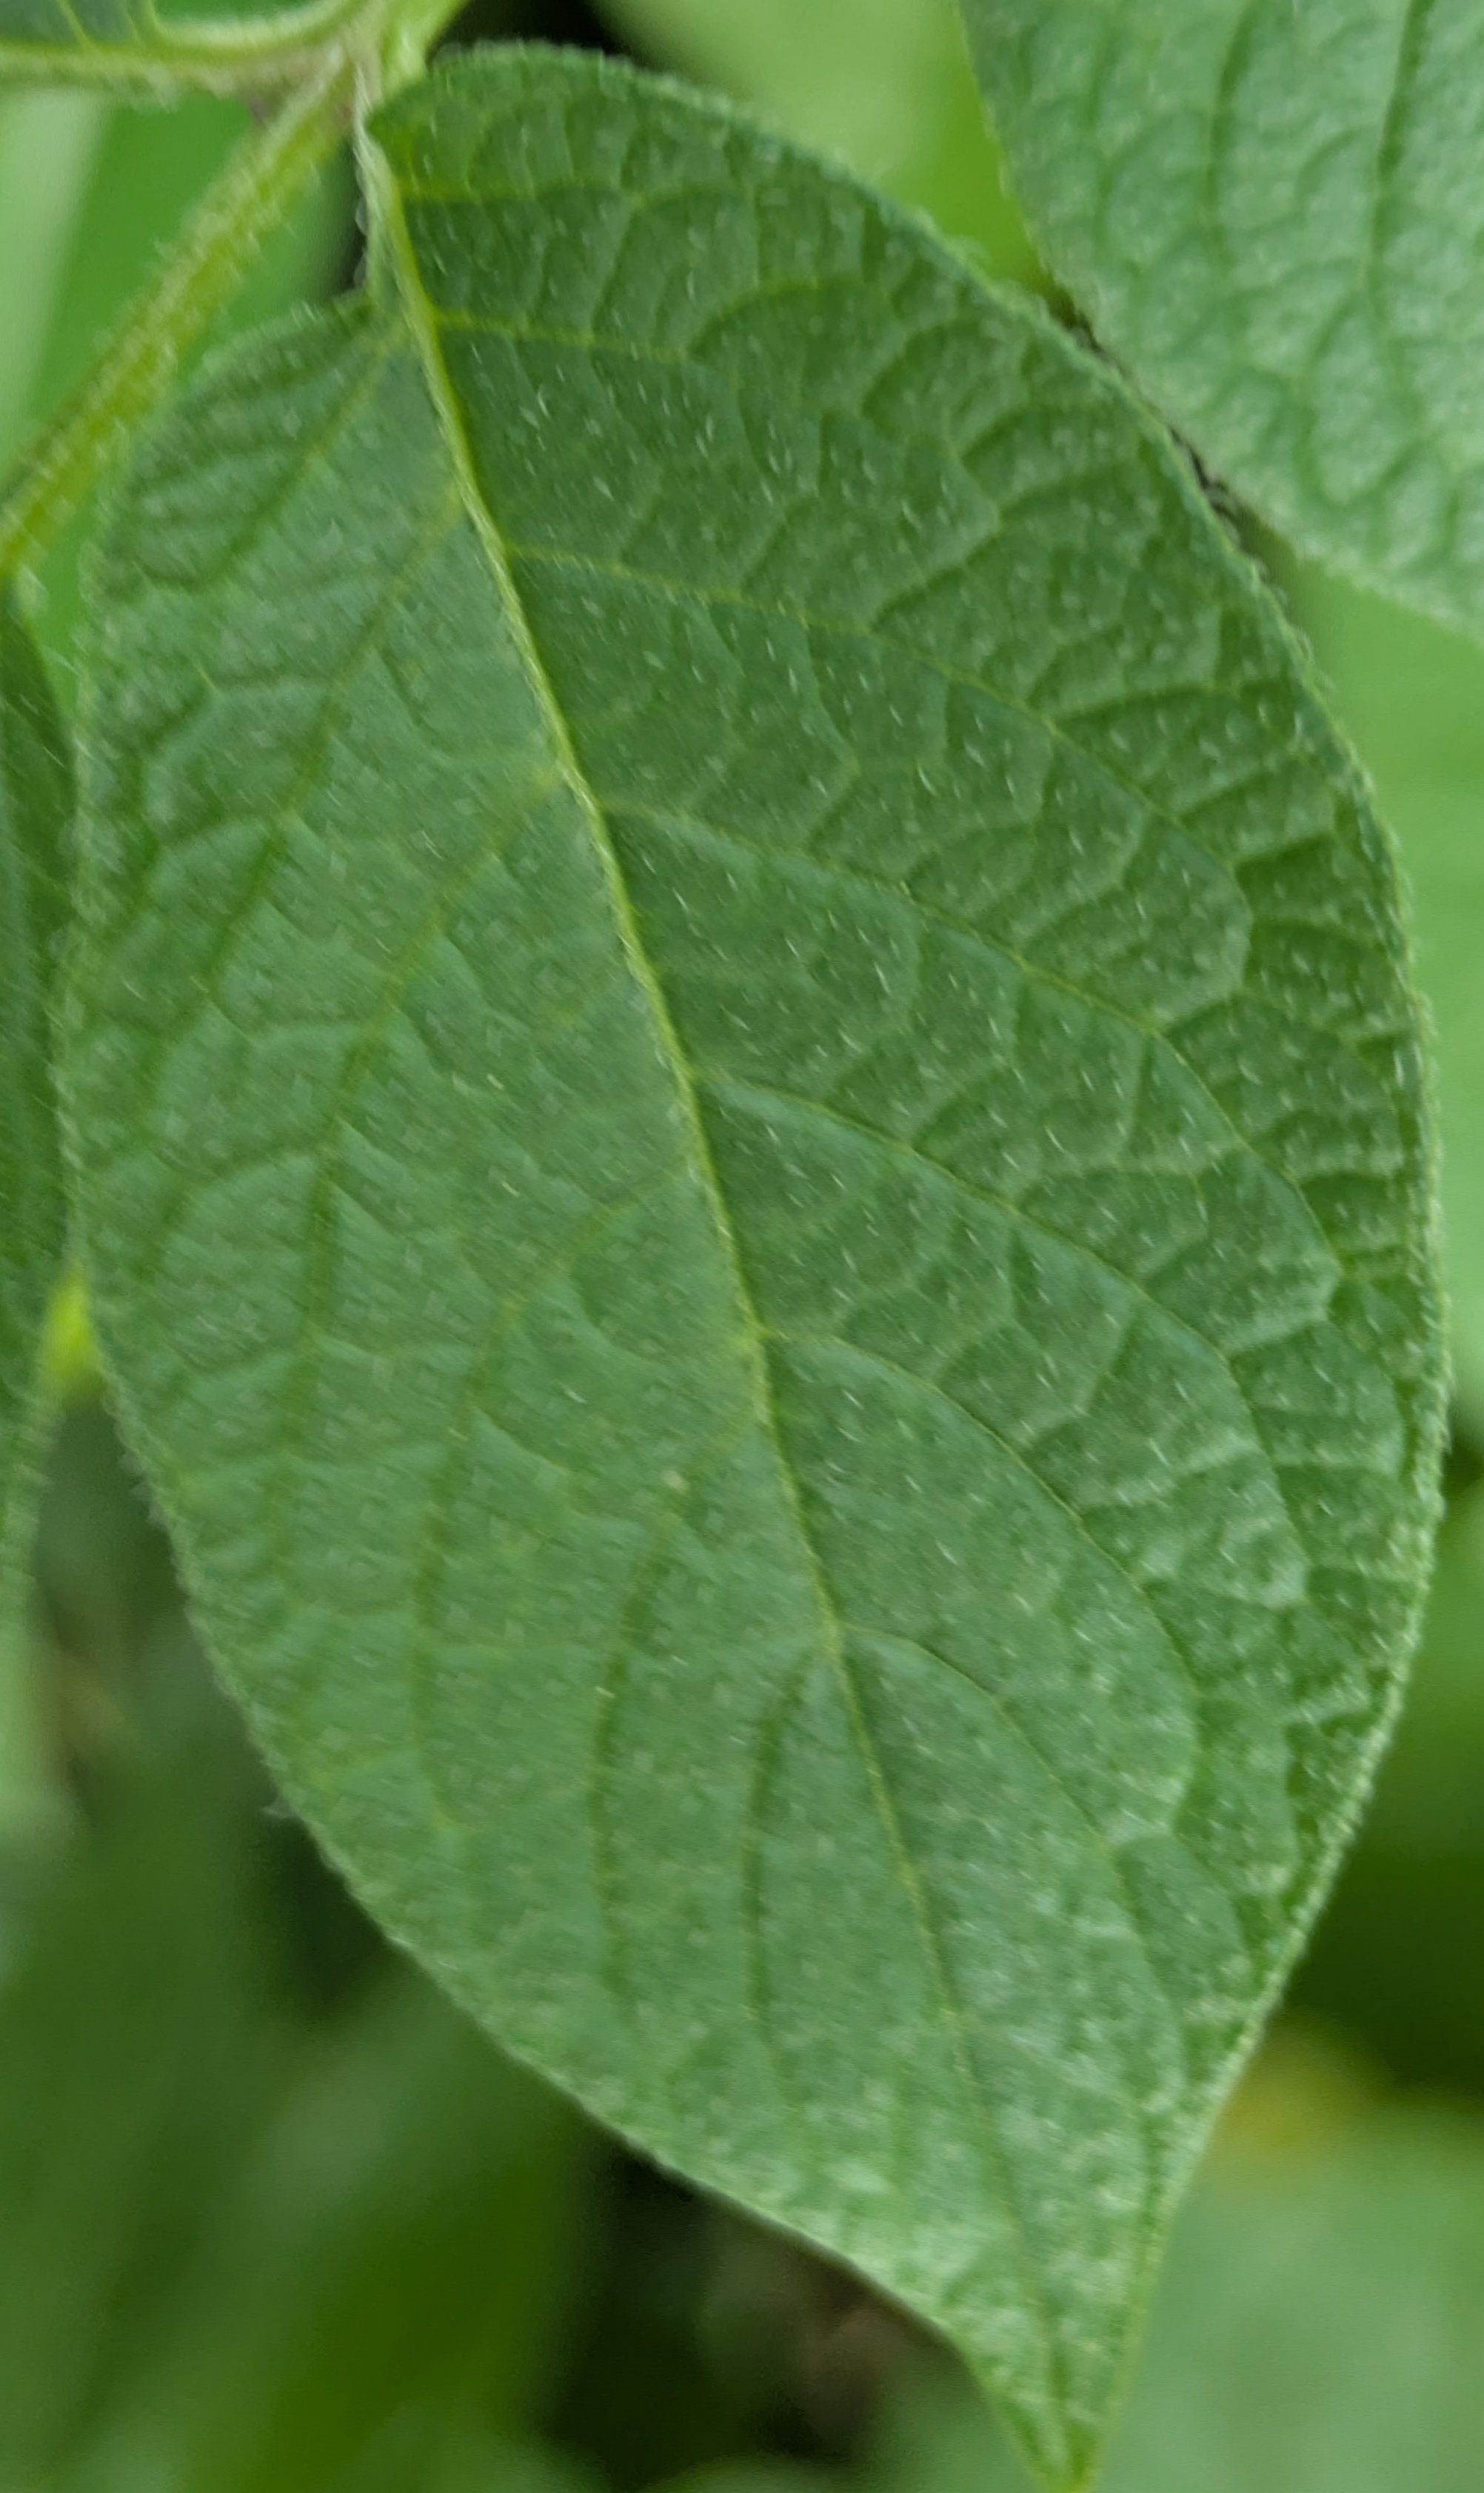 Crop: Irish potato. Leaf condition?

healthy
